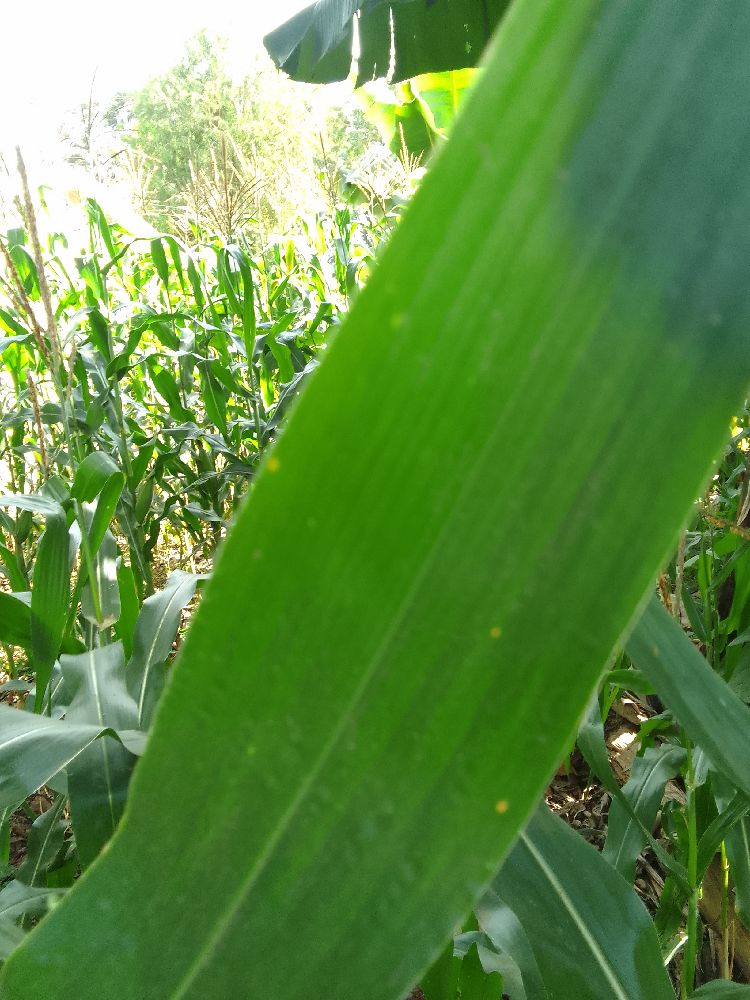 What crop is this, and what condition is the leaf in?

maize, healthy
